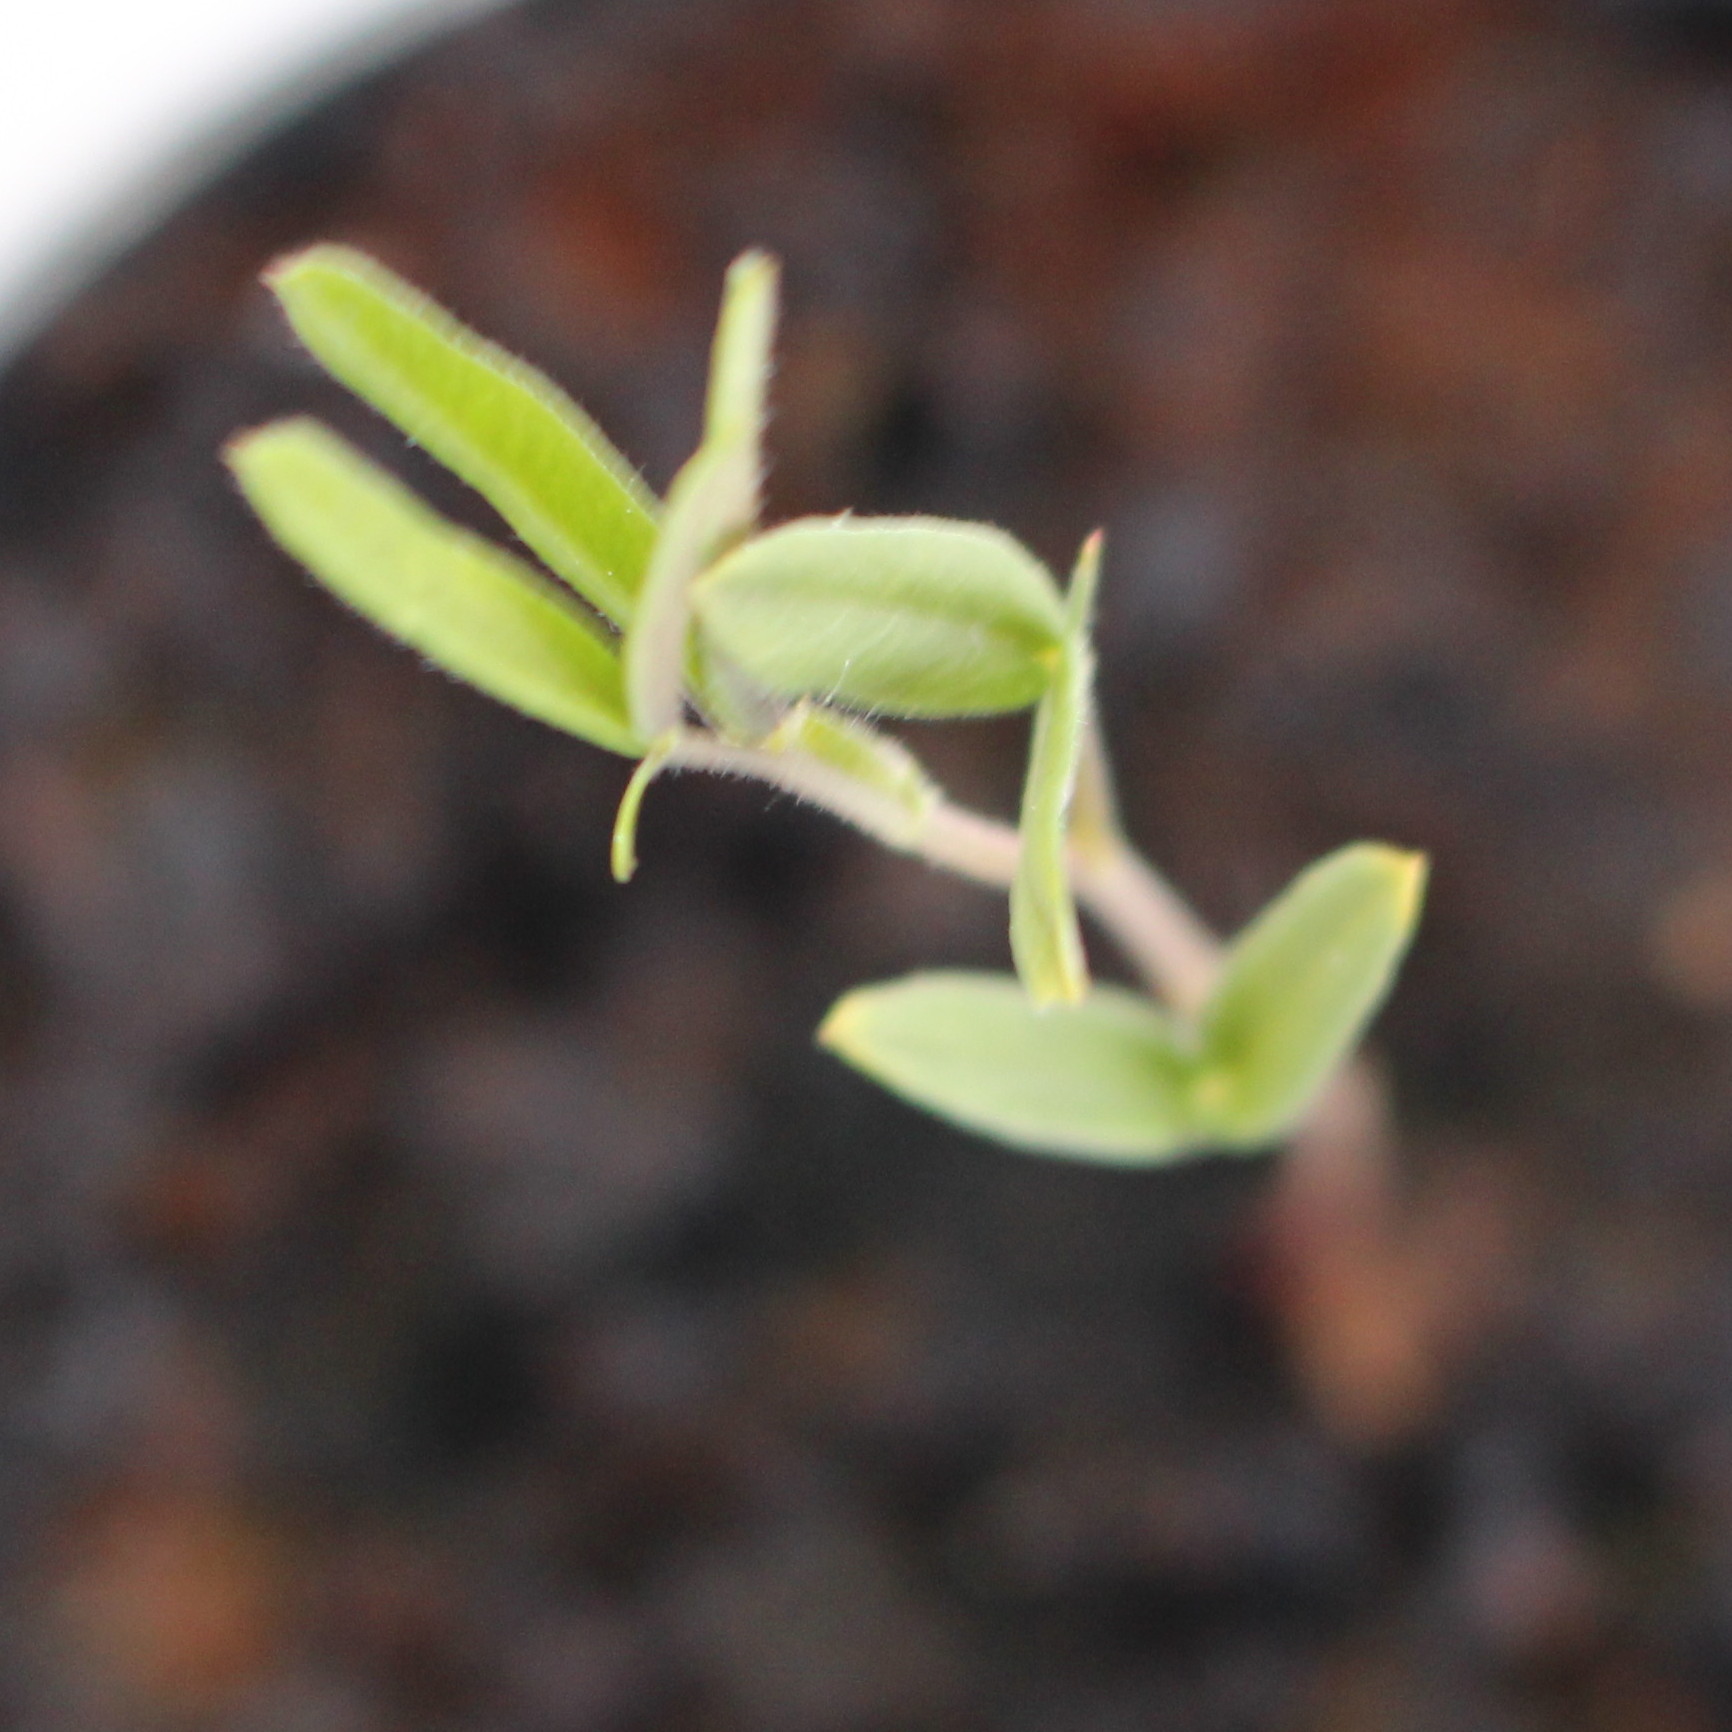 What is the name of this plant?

Vicia sativa
